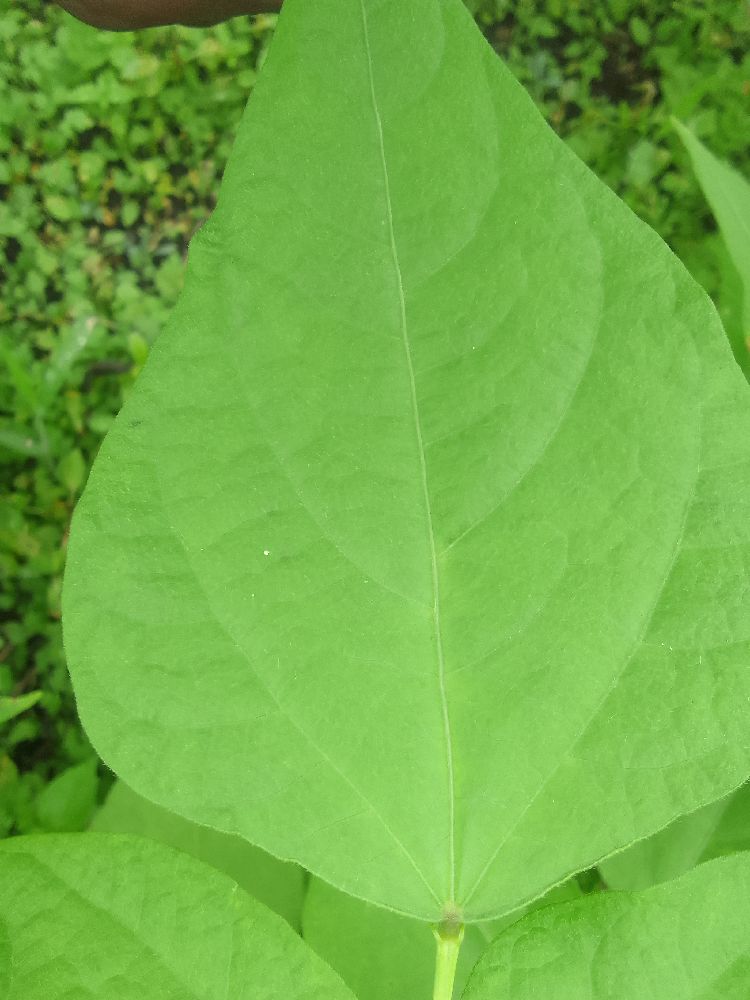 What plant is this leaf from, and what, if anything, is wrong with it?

common bean, healthy
